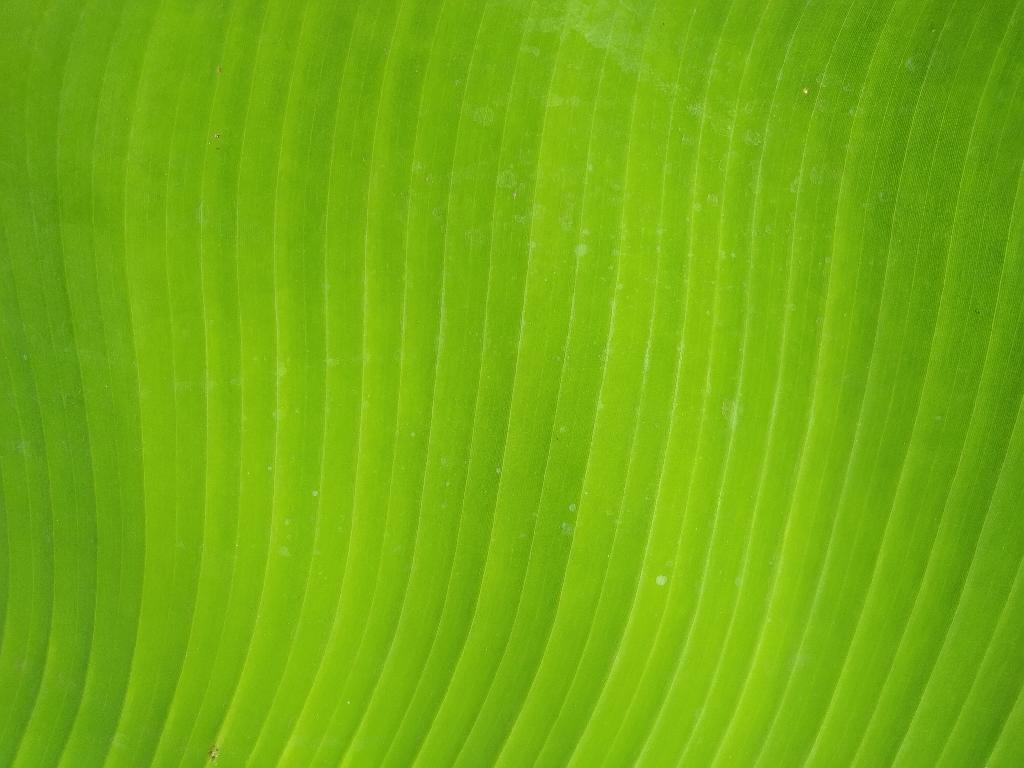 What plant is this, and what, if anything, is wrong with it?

banana, healthy
